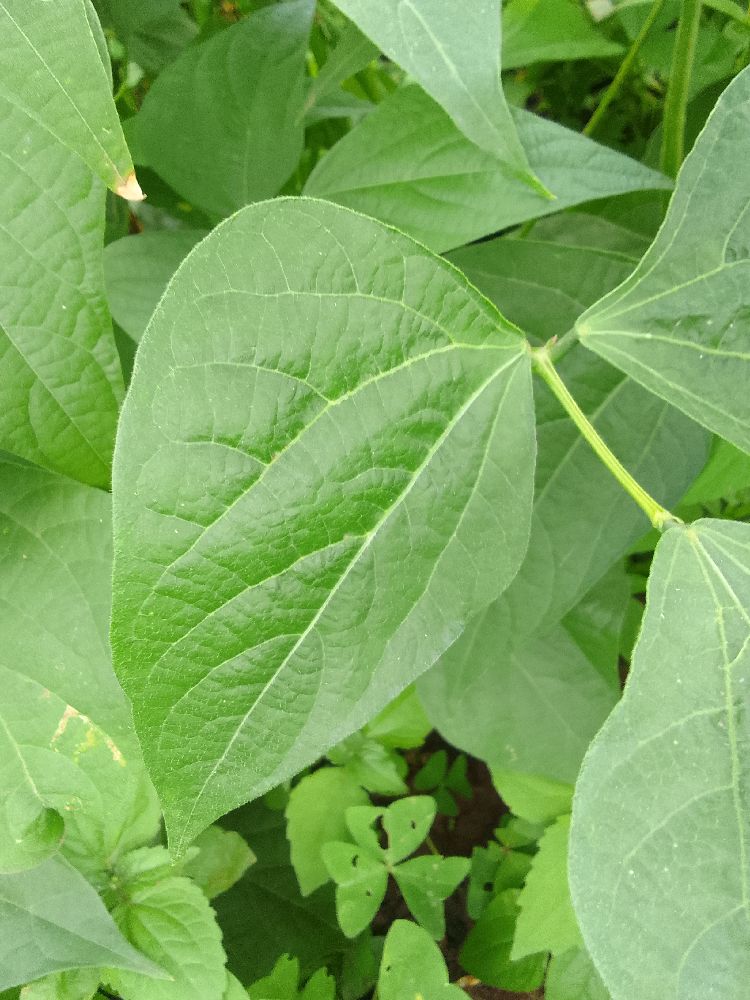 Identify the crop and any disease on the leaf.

common bean, healthy
